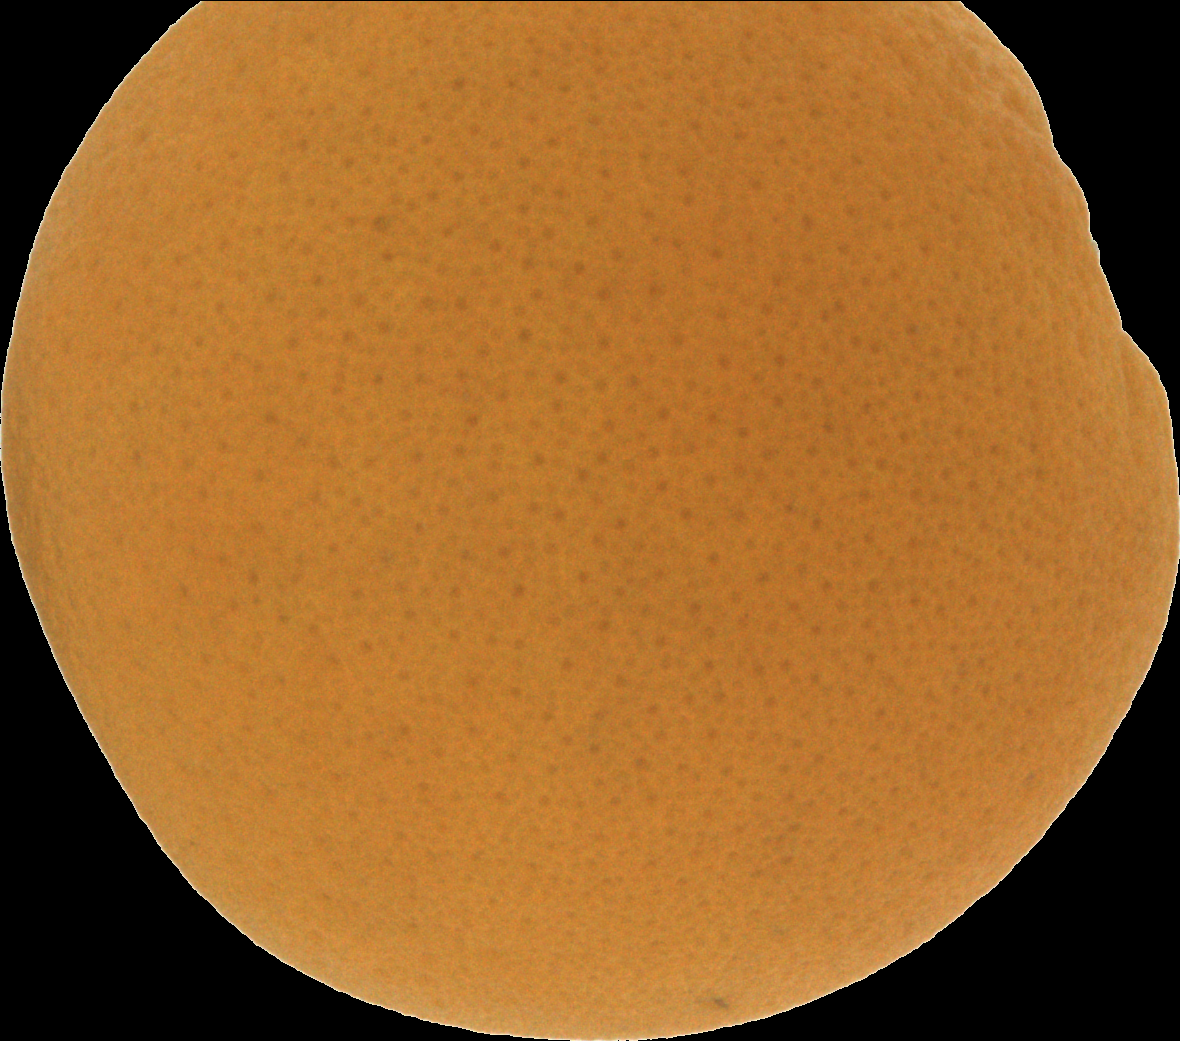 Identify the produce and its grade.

orange, good
